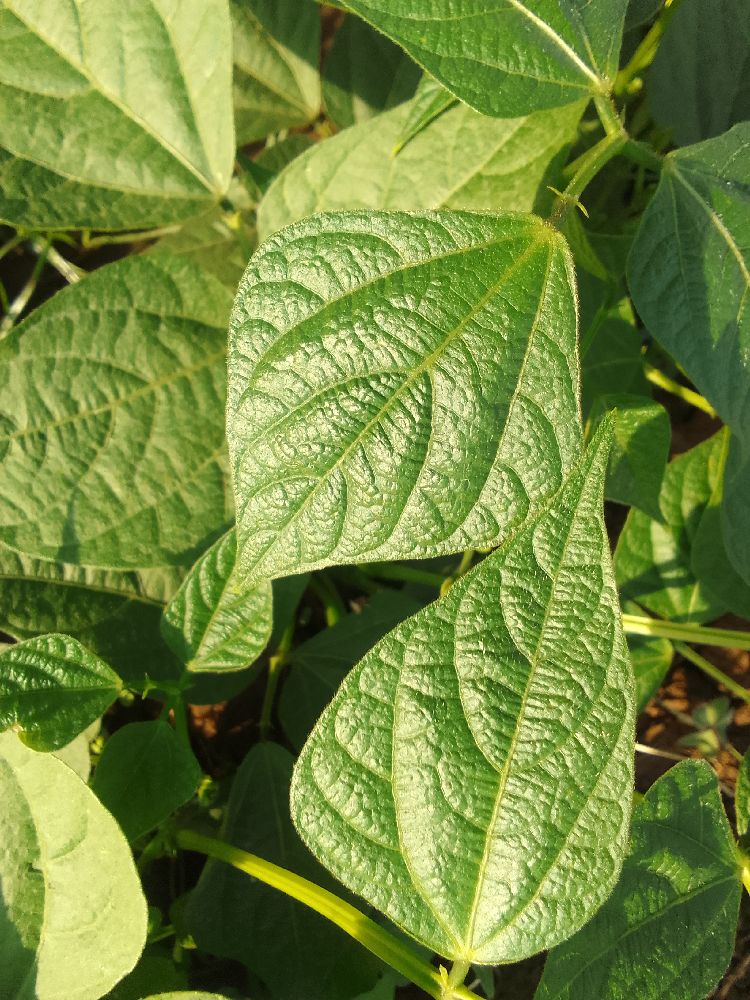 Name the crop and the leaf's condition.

common bean, healthy
